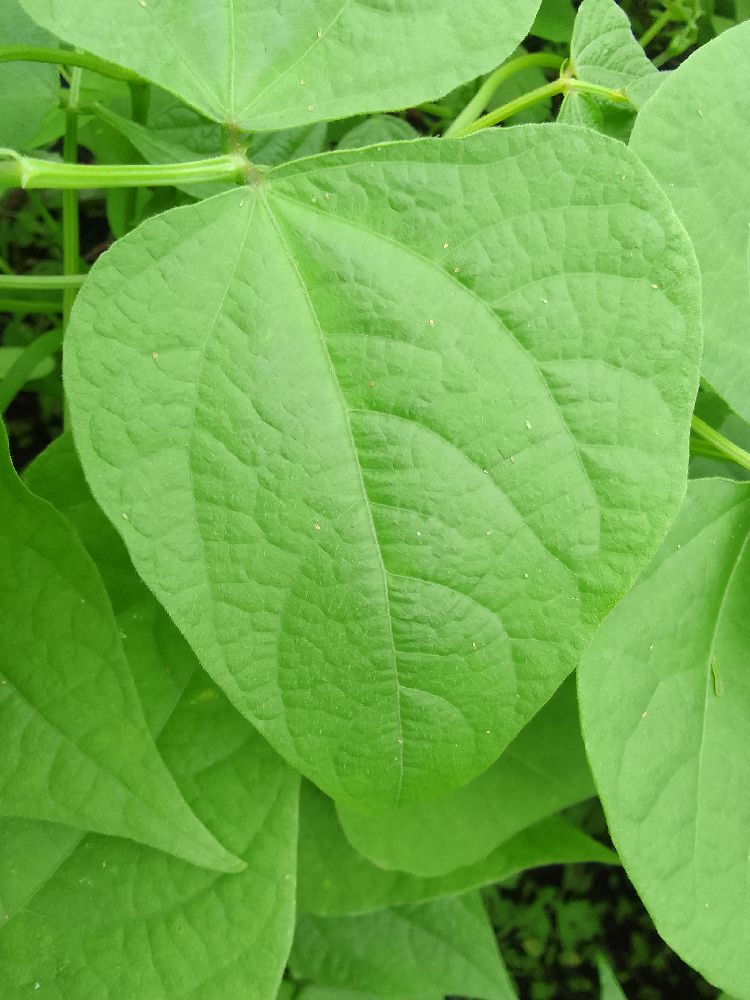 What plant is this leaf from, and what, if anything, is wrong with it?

common bean, healthy
